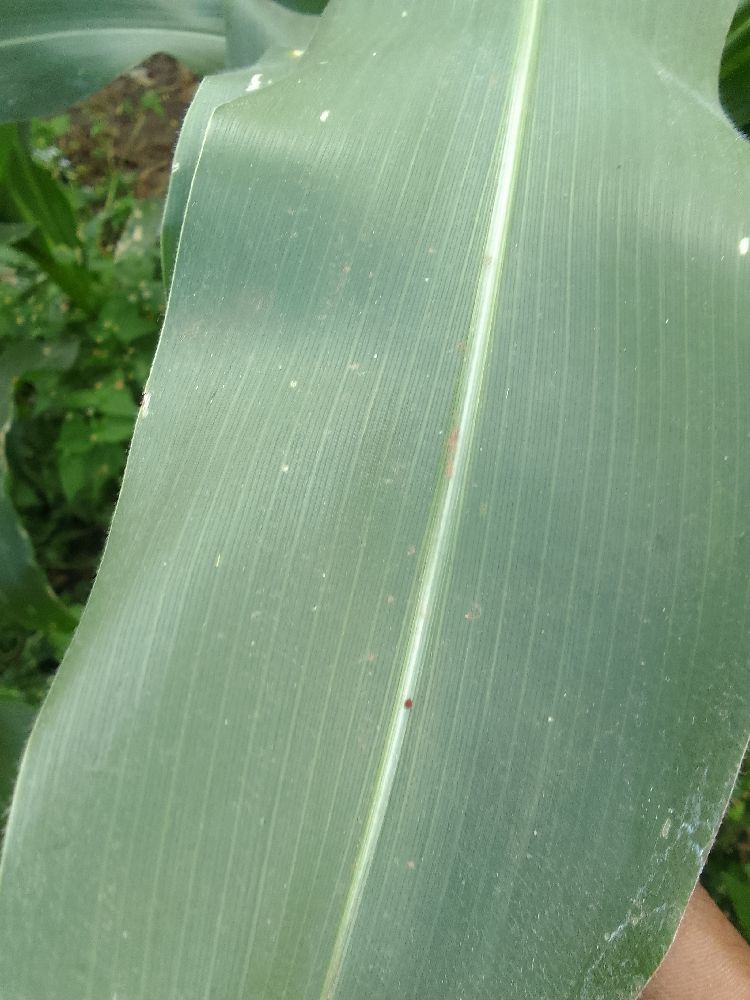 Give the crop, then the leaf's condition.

maize, healthy
